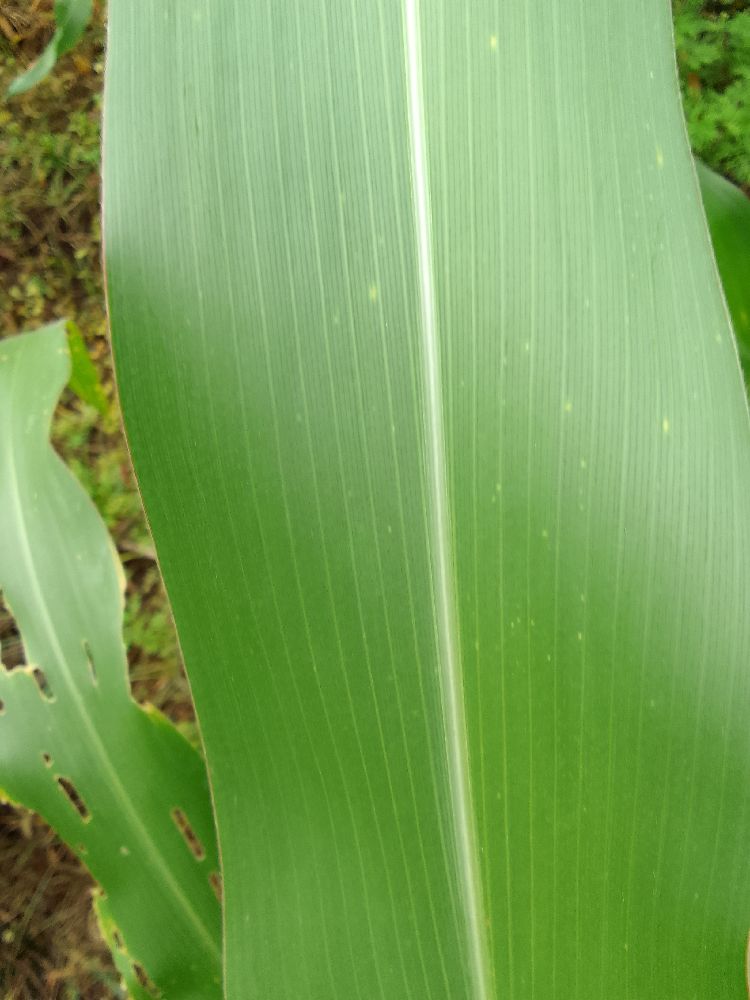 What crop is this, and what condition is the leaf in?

maize, healthy
